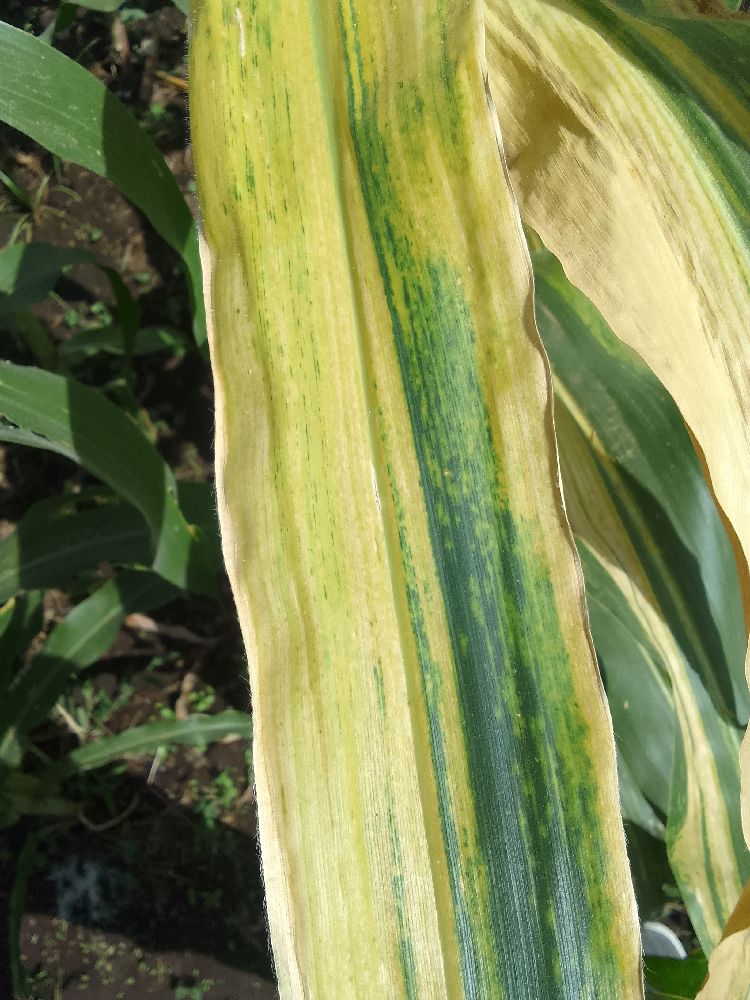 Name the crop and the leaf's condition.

maize, maize lethal necrosis
